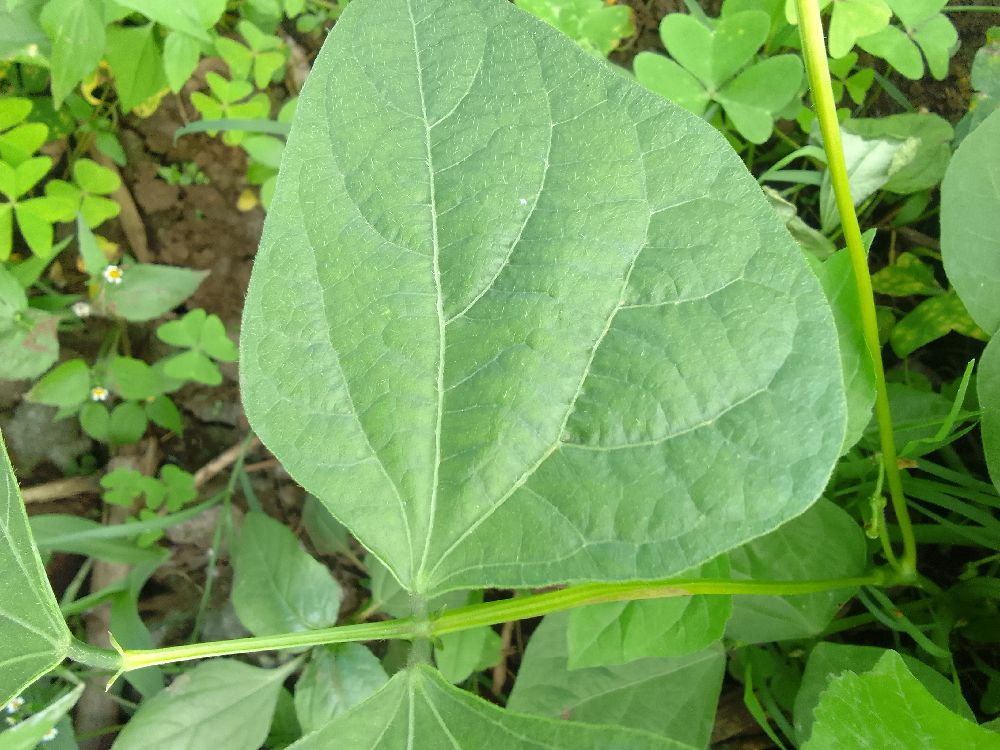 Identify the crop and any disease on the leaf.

common bean, healthy
